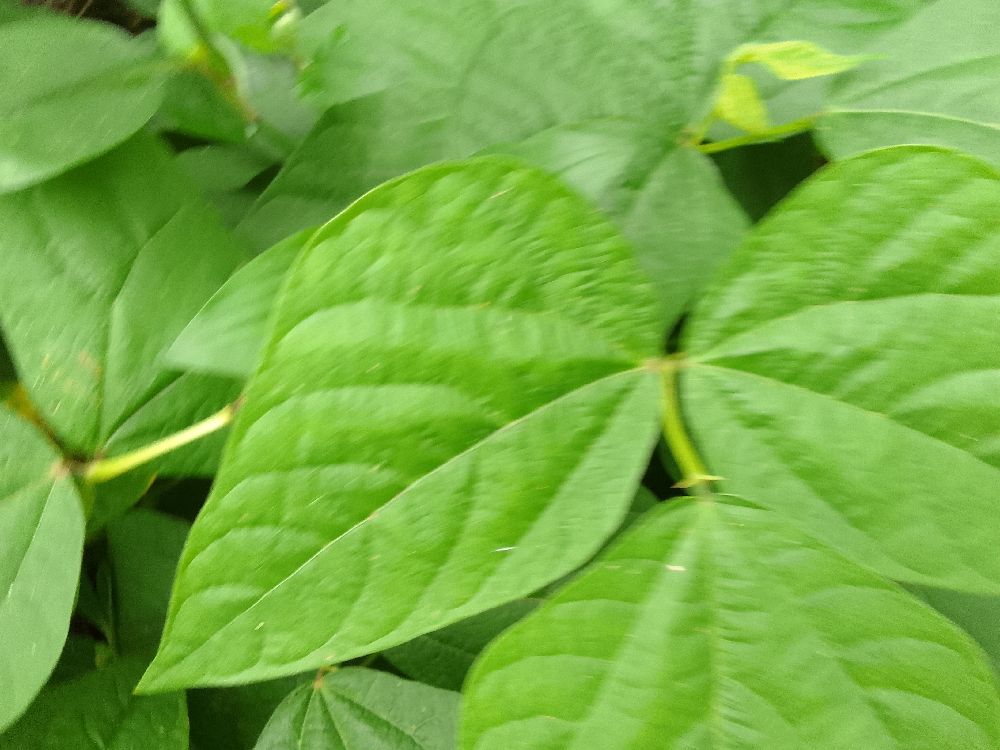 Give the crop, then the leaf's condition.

common bean, healthy
